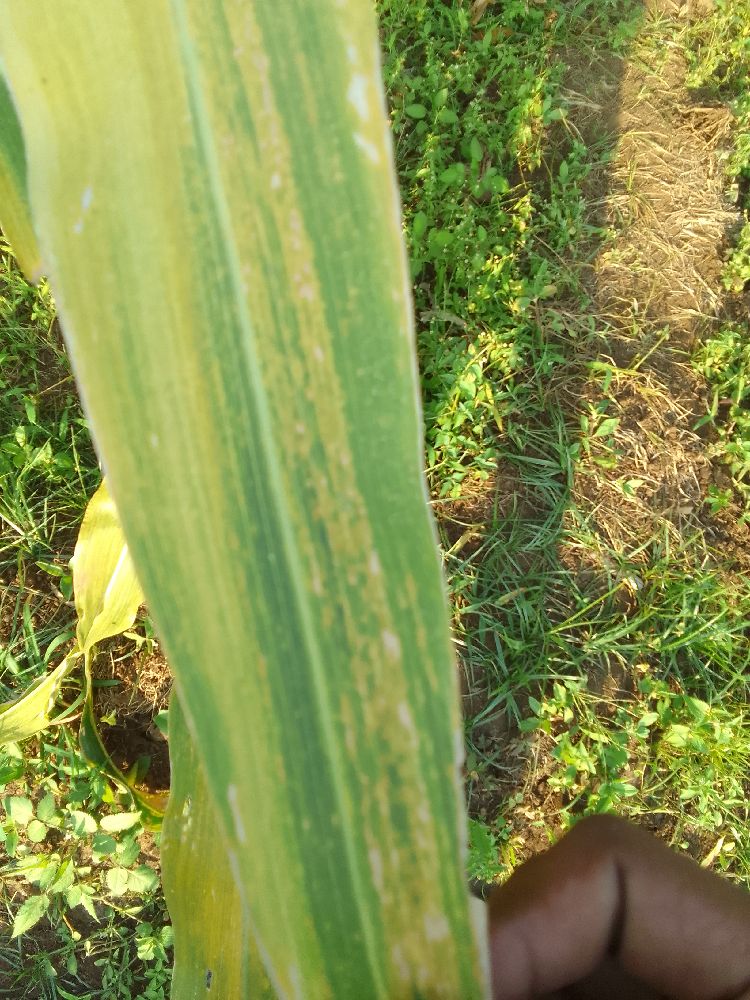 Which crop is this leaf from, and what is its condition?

maize, maize lethal necrosis
